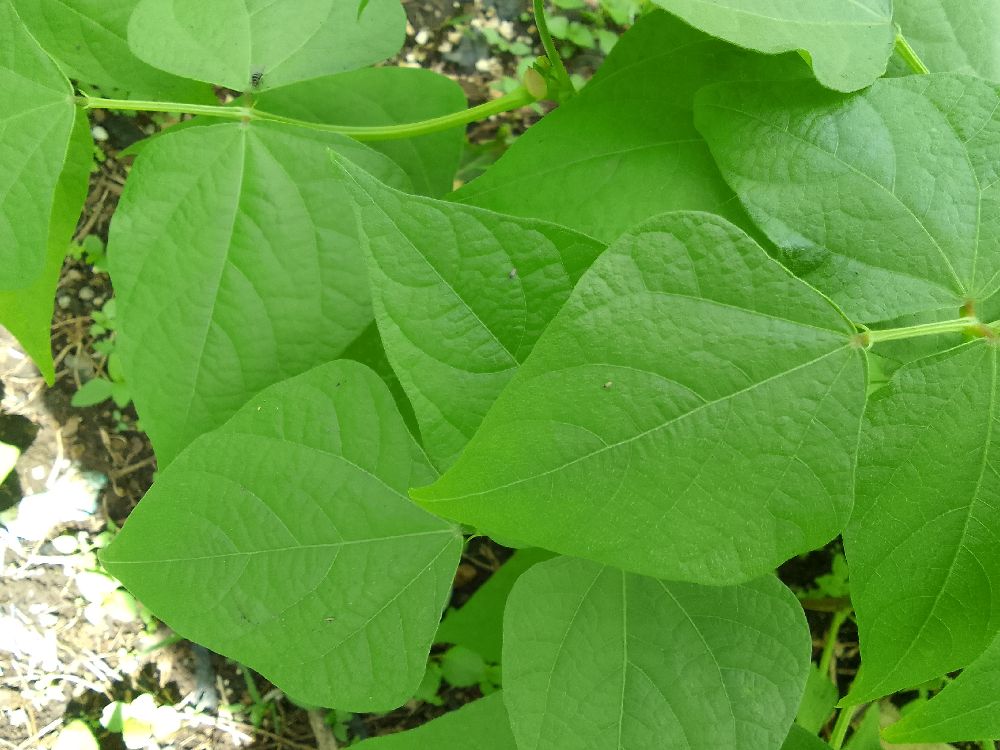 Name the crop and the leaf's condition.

common bean, healthy
